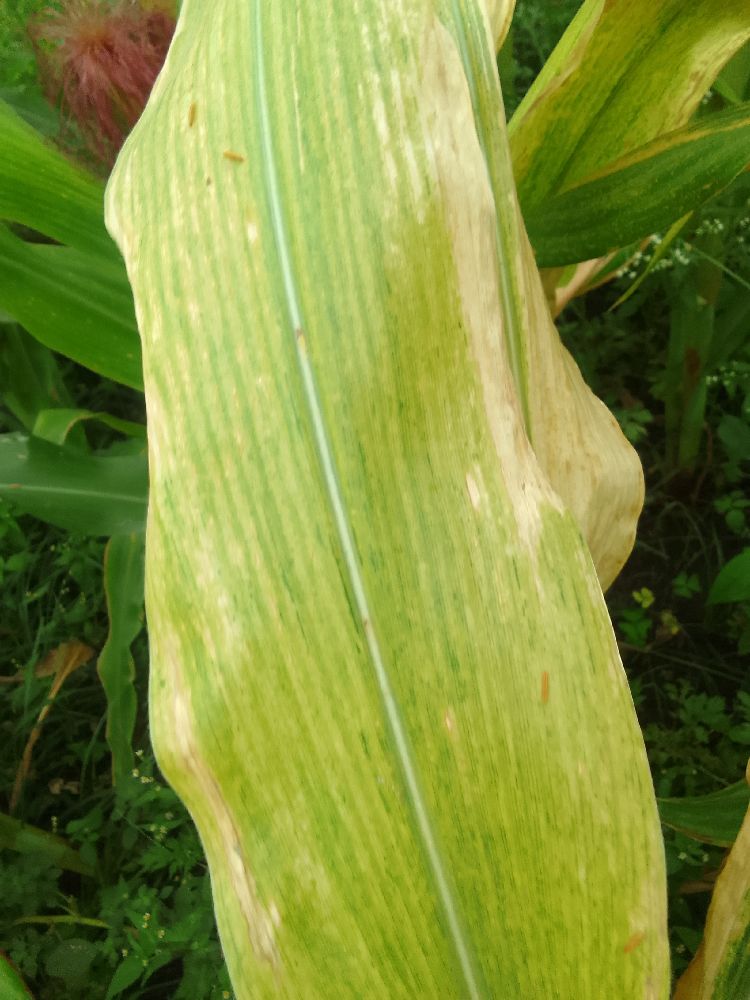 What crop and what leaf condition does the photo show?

maize, maize lethal necrosis
